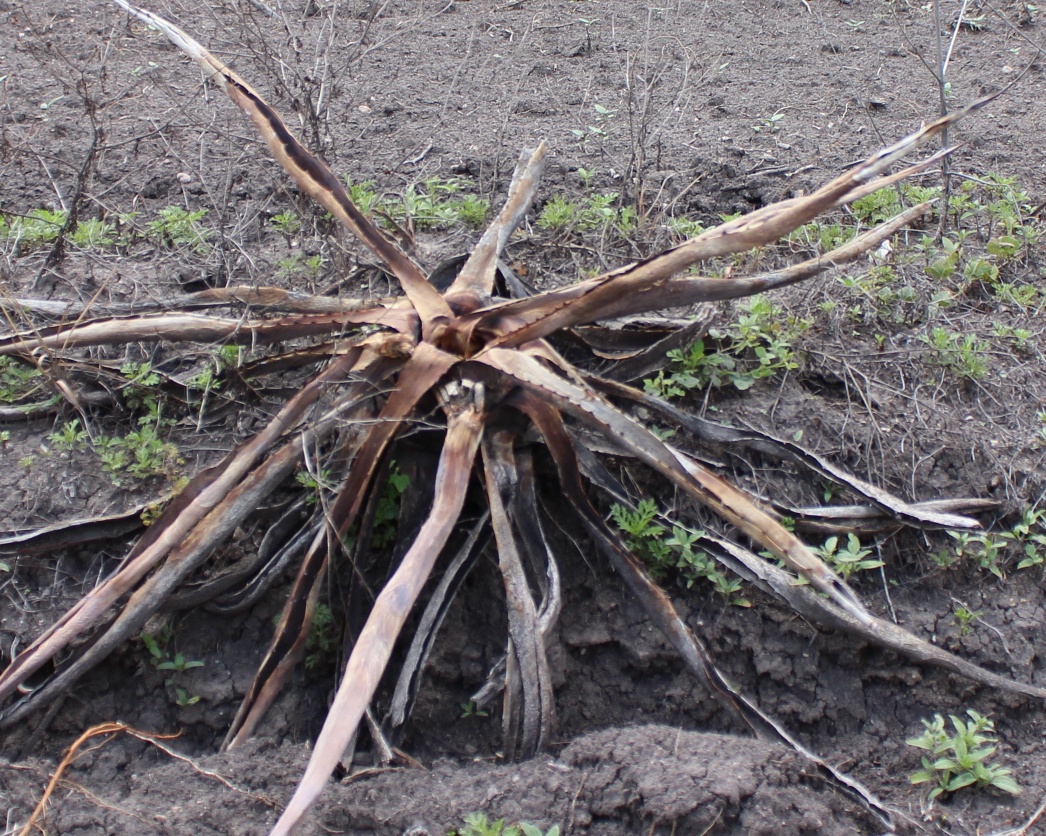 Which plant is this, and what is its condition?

agave, sick
